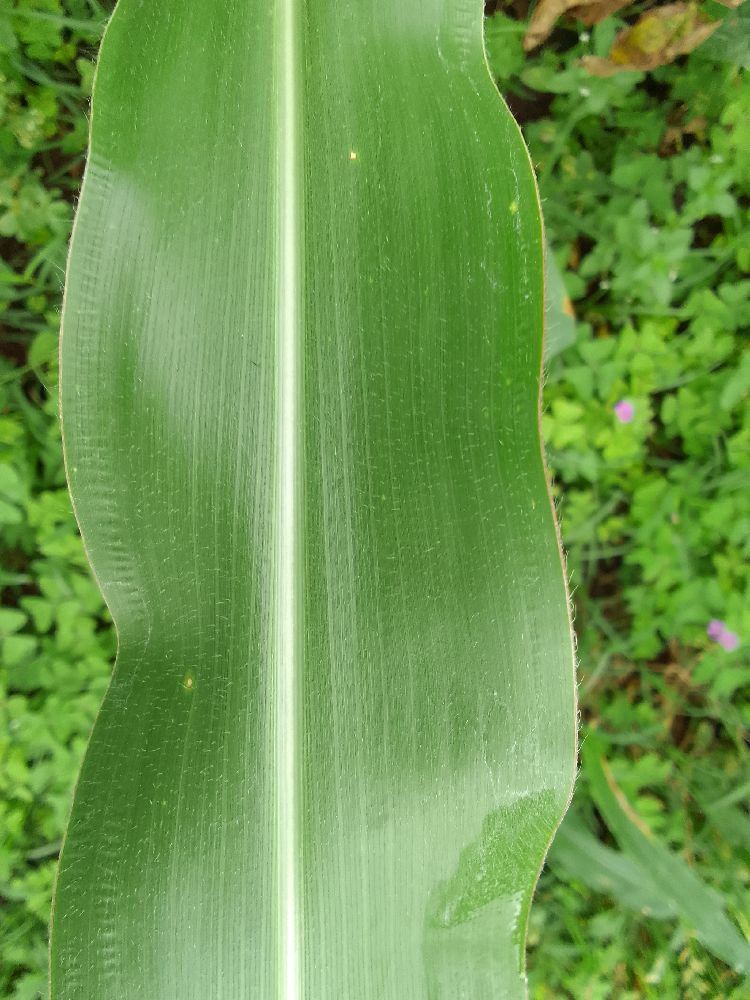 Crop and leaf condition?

maize, healthy
